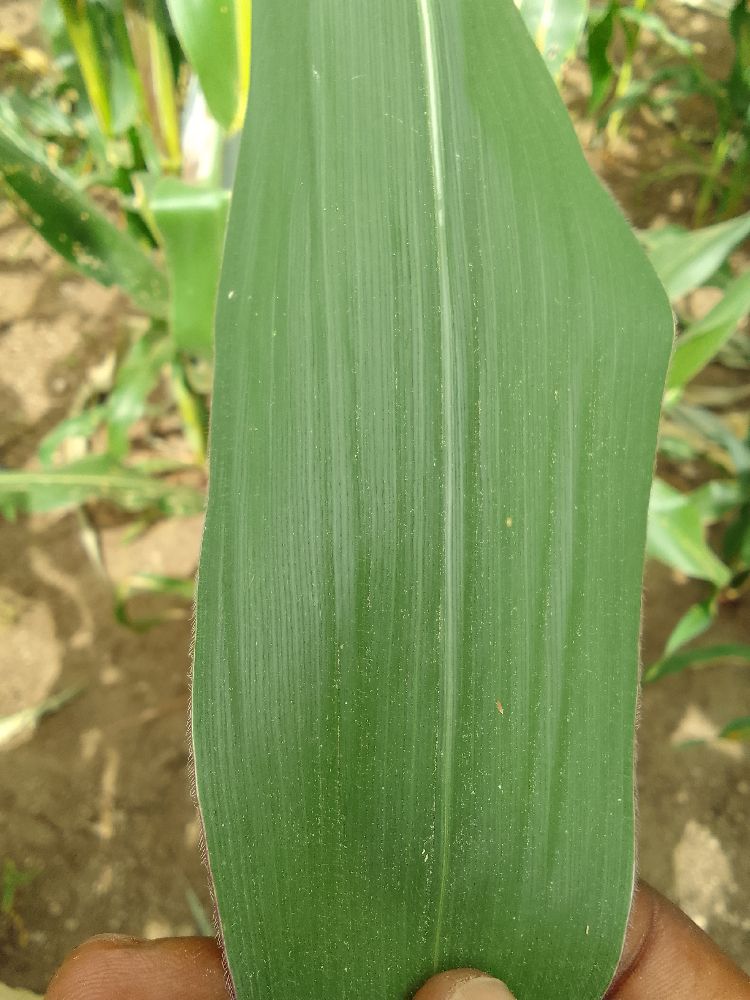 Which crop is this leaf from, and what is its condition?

maize, healthy
